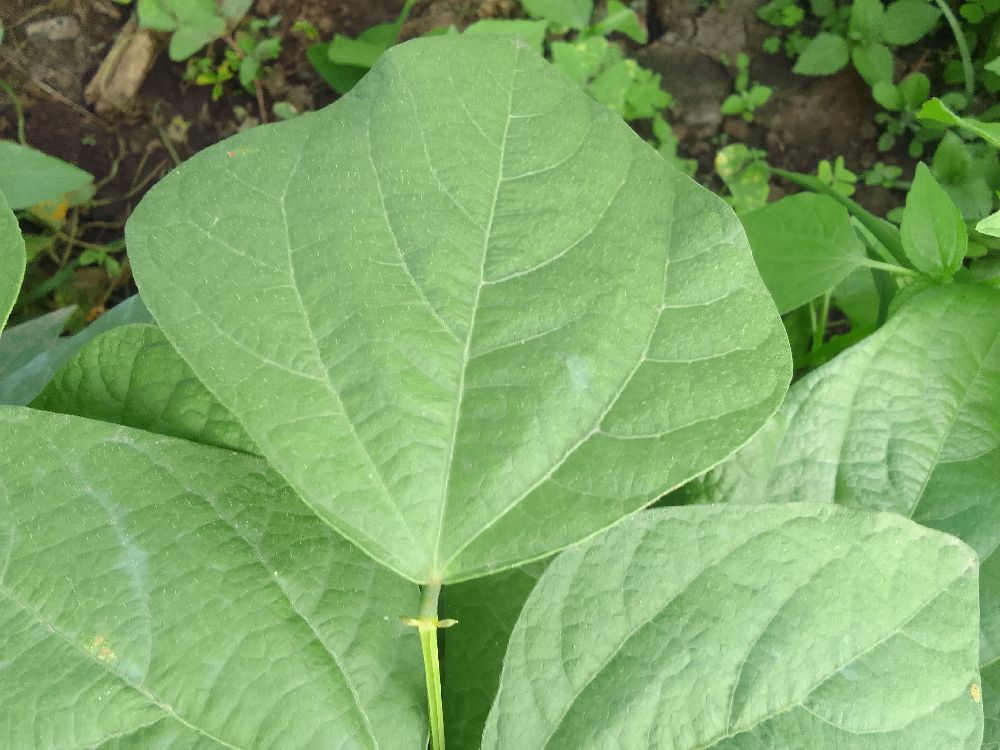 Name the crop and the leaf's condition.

common bean, healthy
